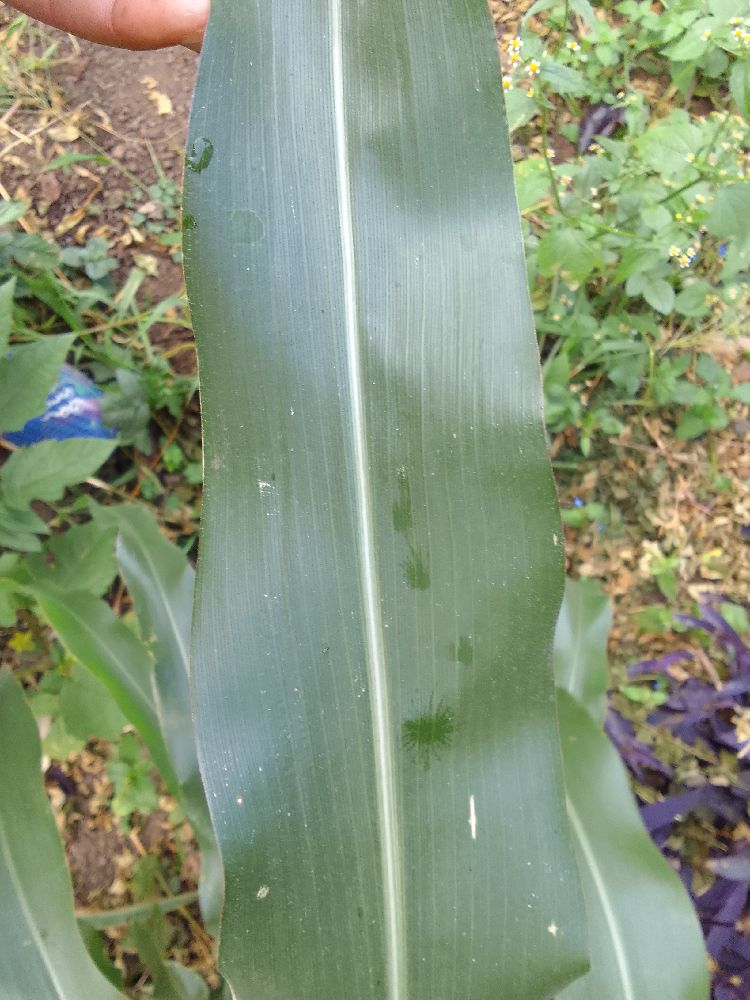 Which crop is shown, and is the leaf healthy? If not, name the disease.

maize, healthy
